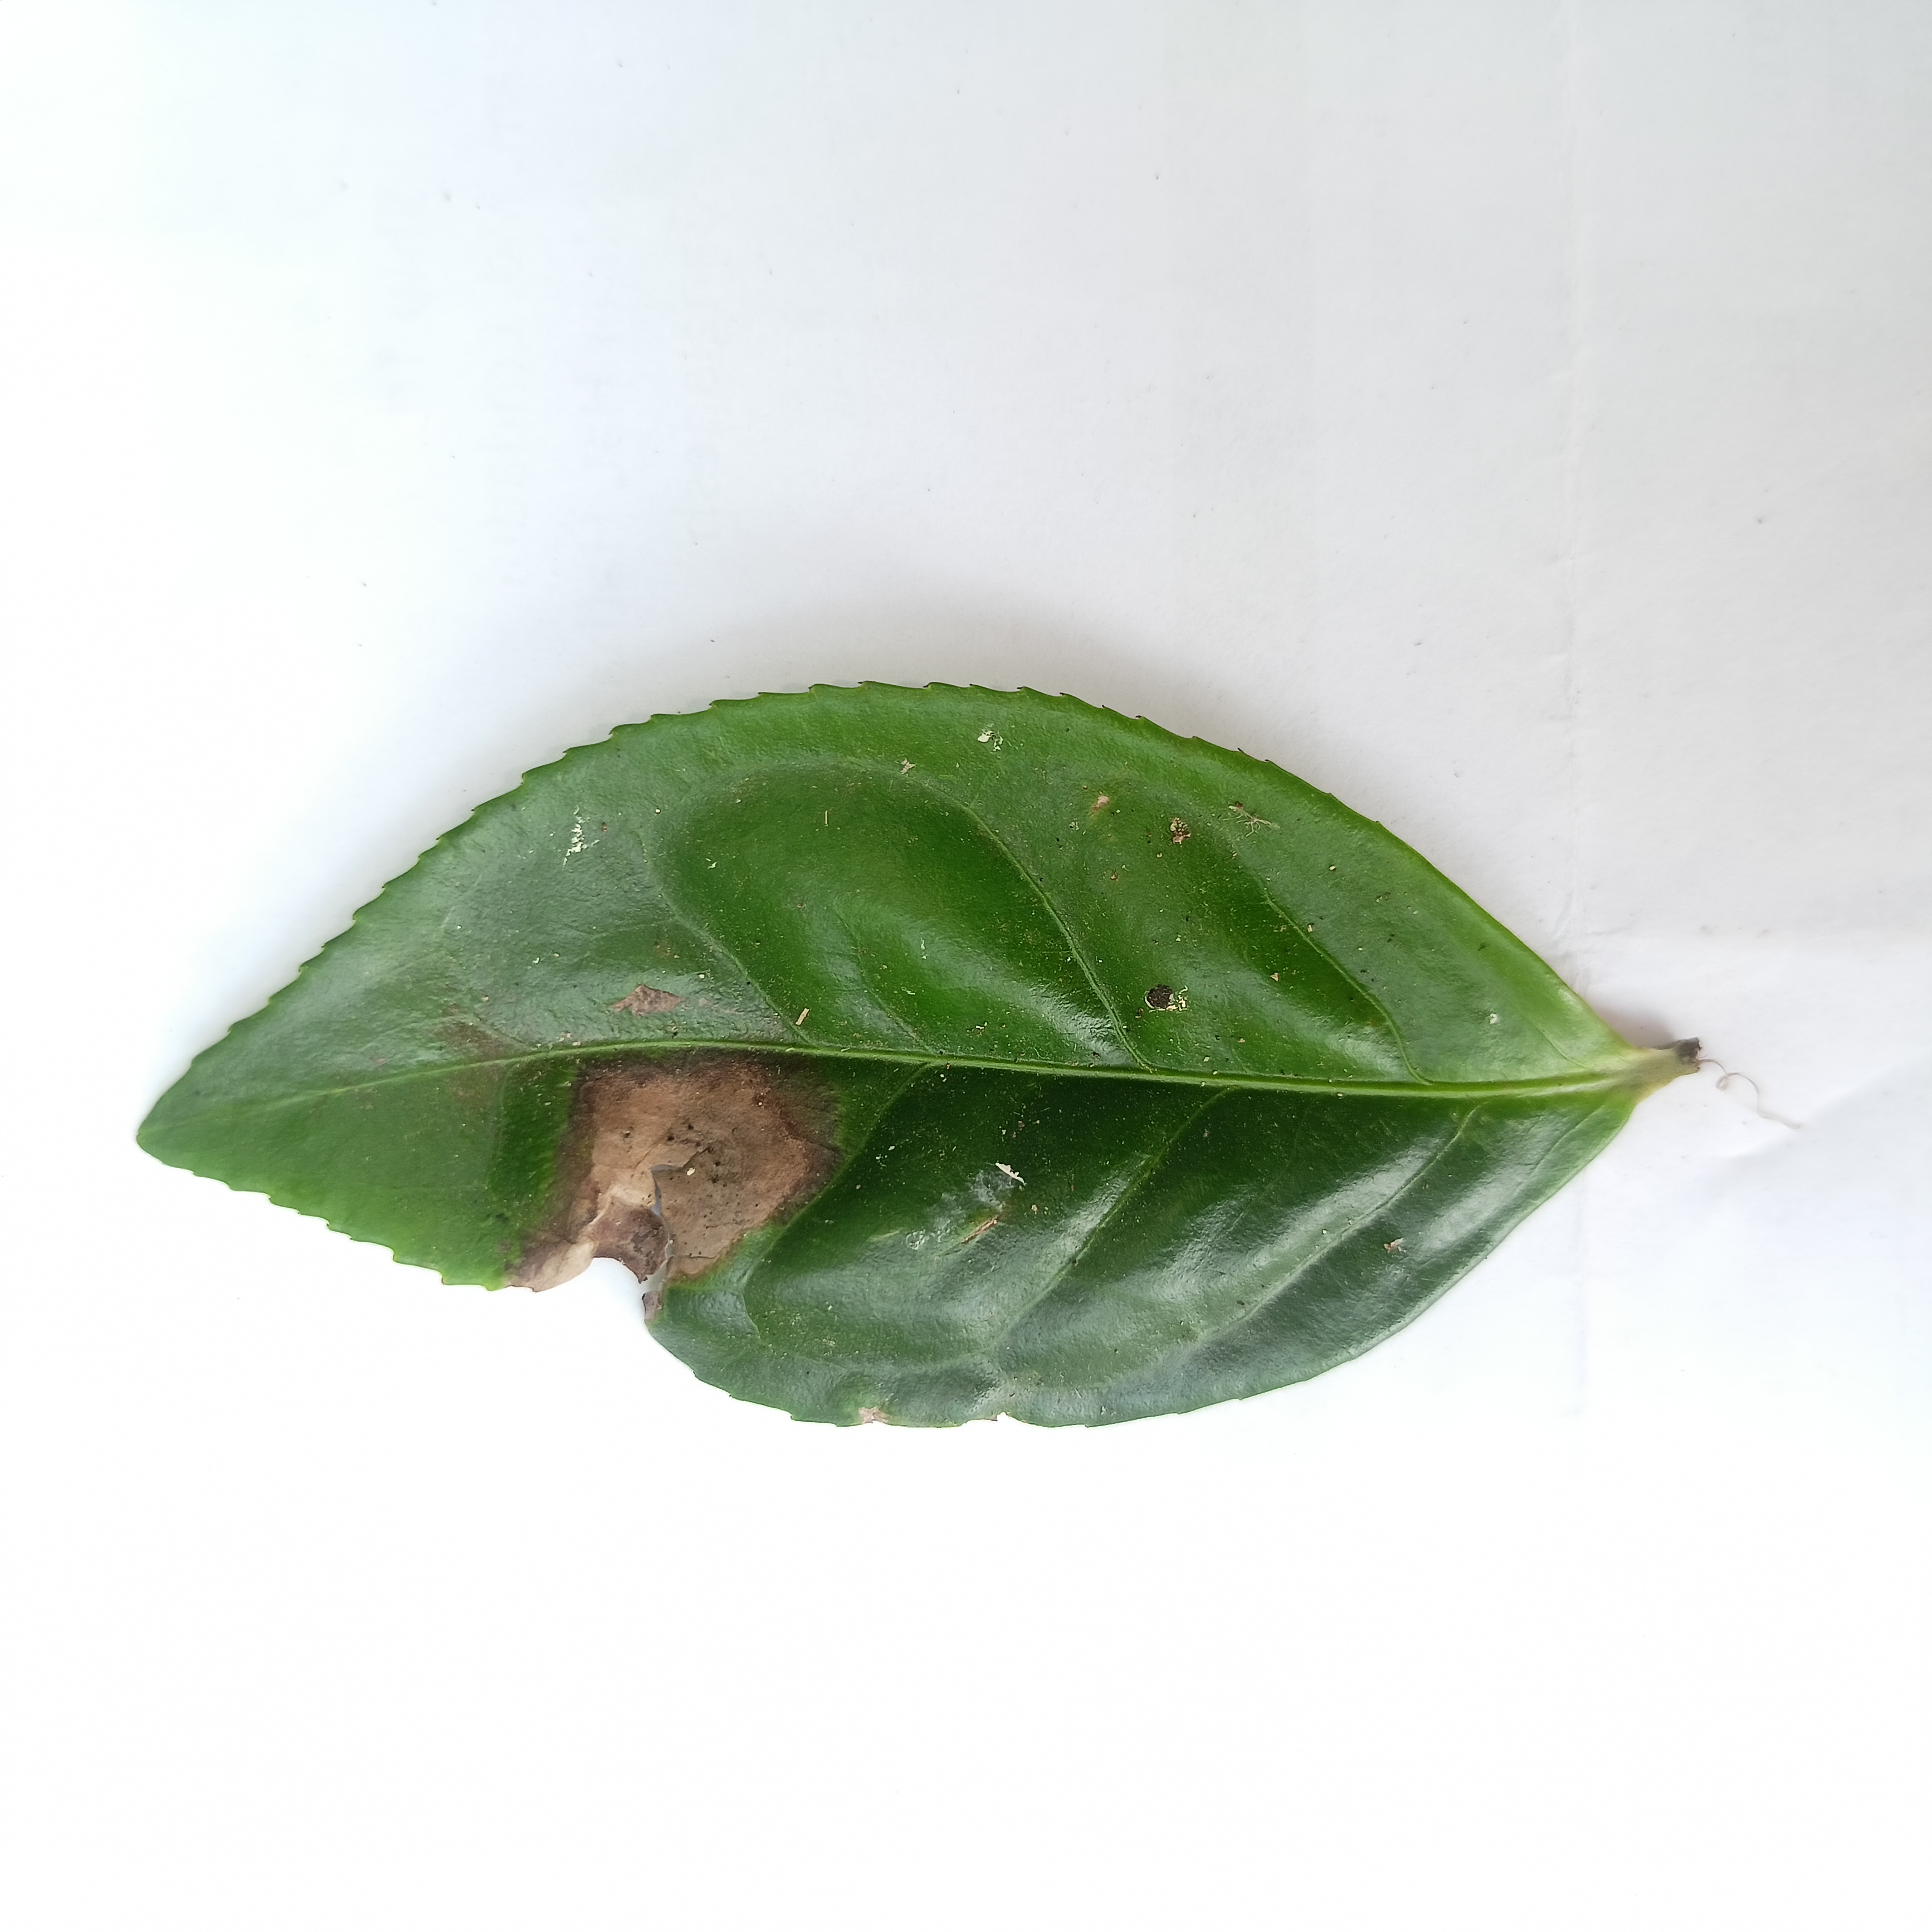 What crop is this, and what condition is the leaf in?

tea, brown blight
